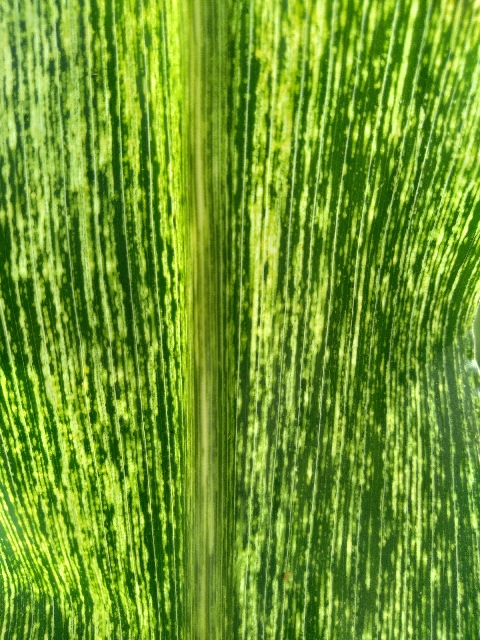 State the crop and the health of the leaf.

maize, maize streak virus
